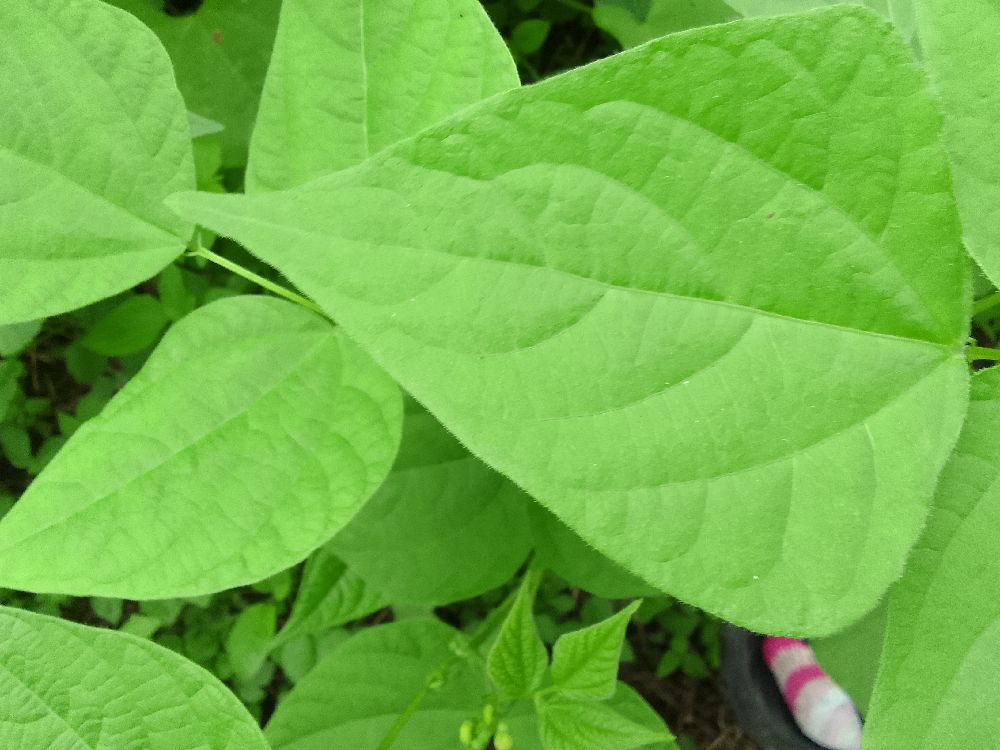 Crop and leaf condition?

common bean, healthy
